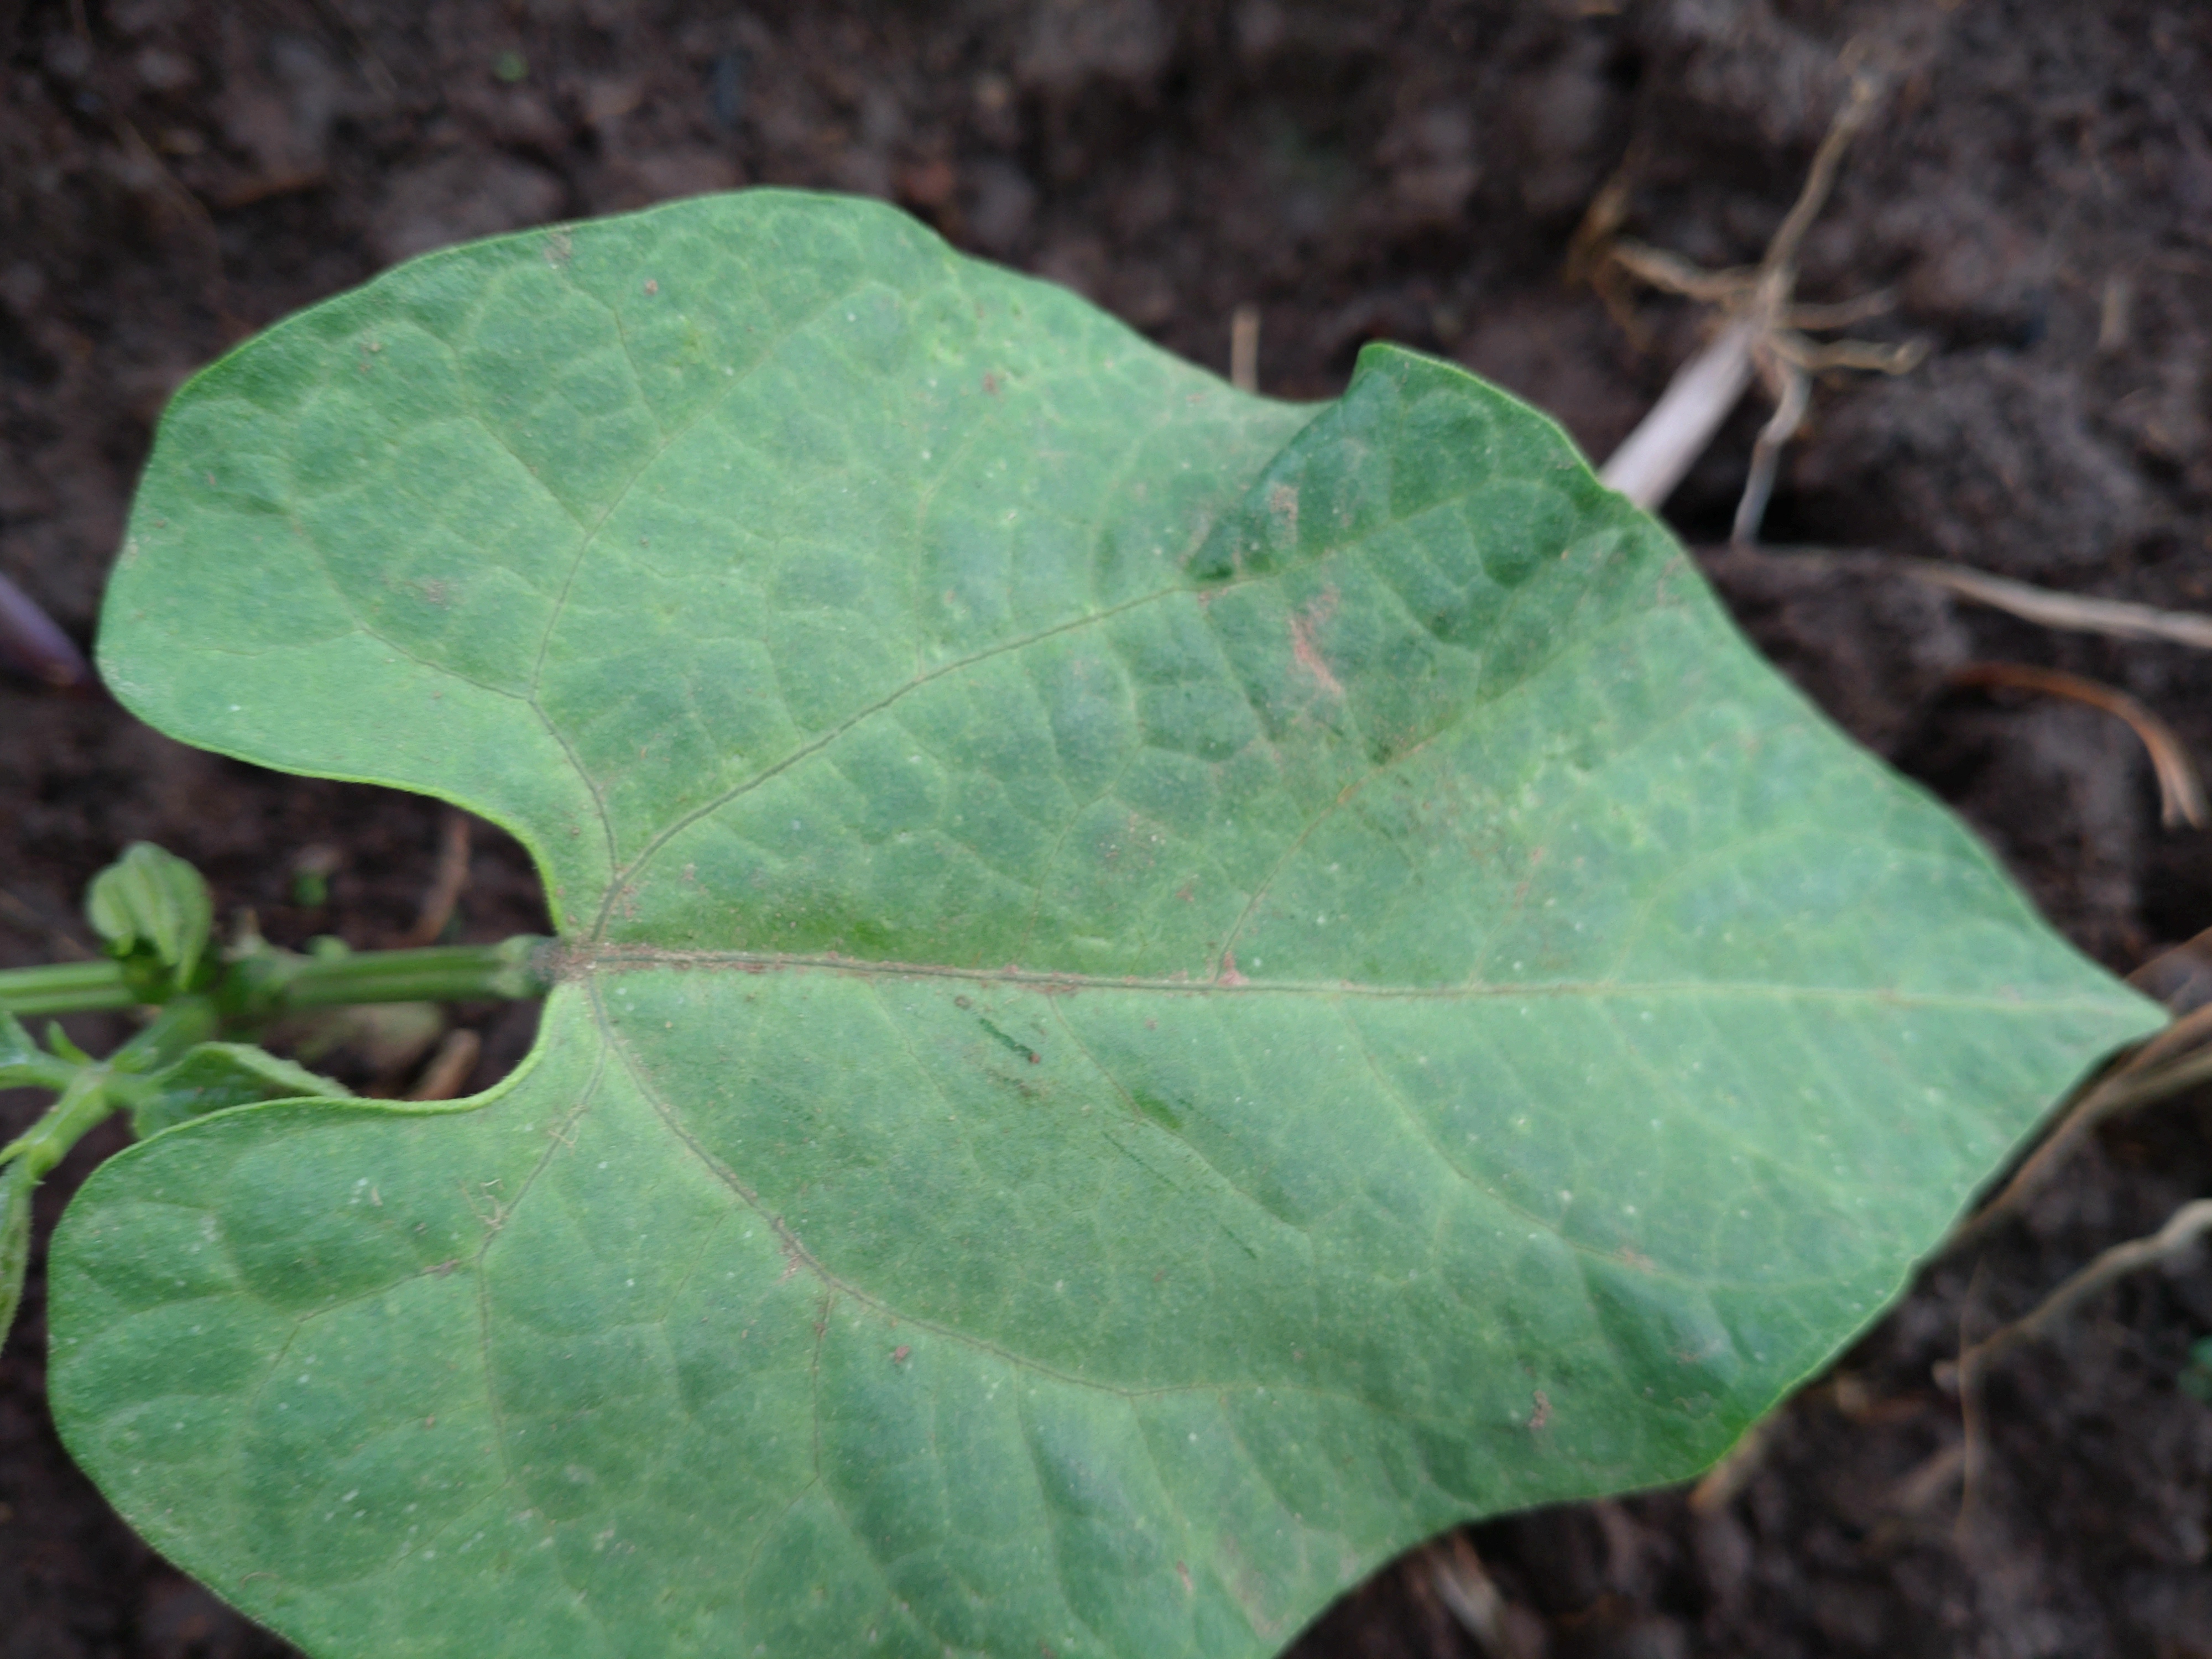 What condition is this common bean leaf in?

healthy
